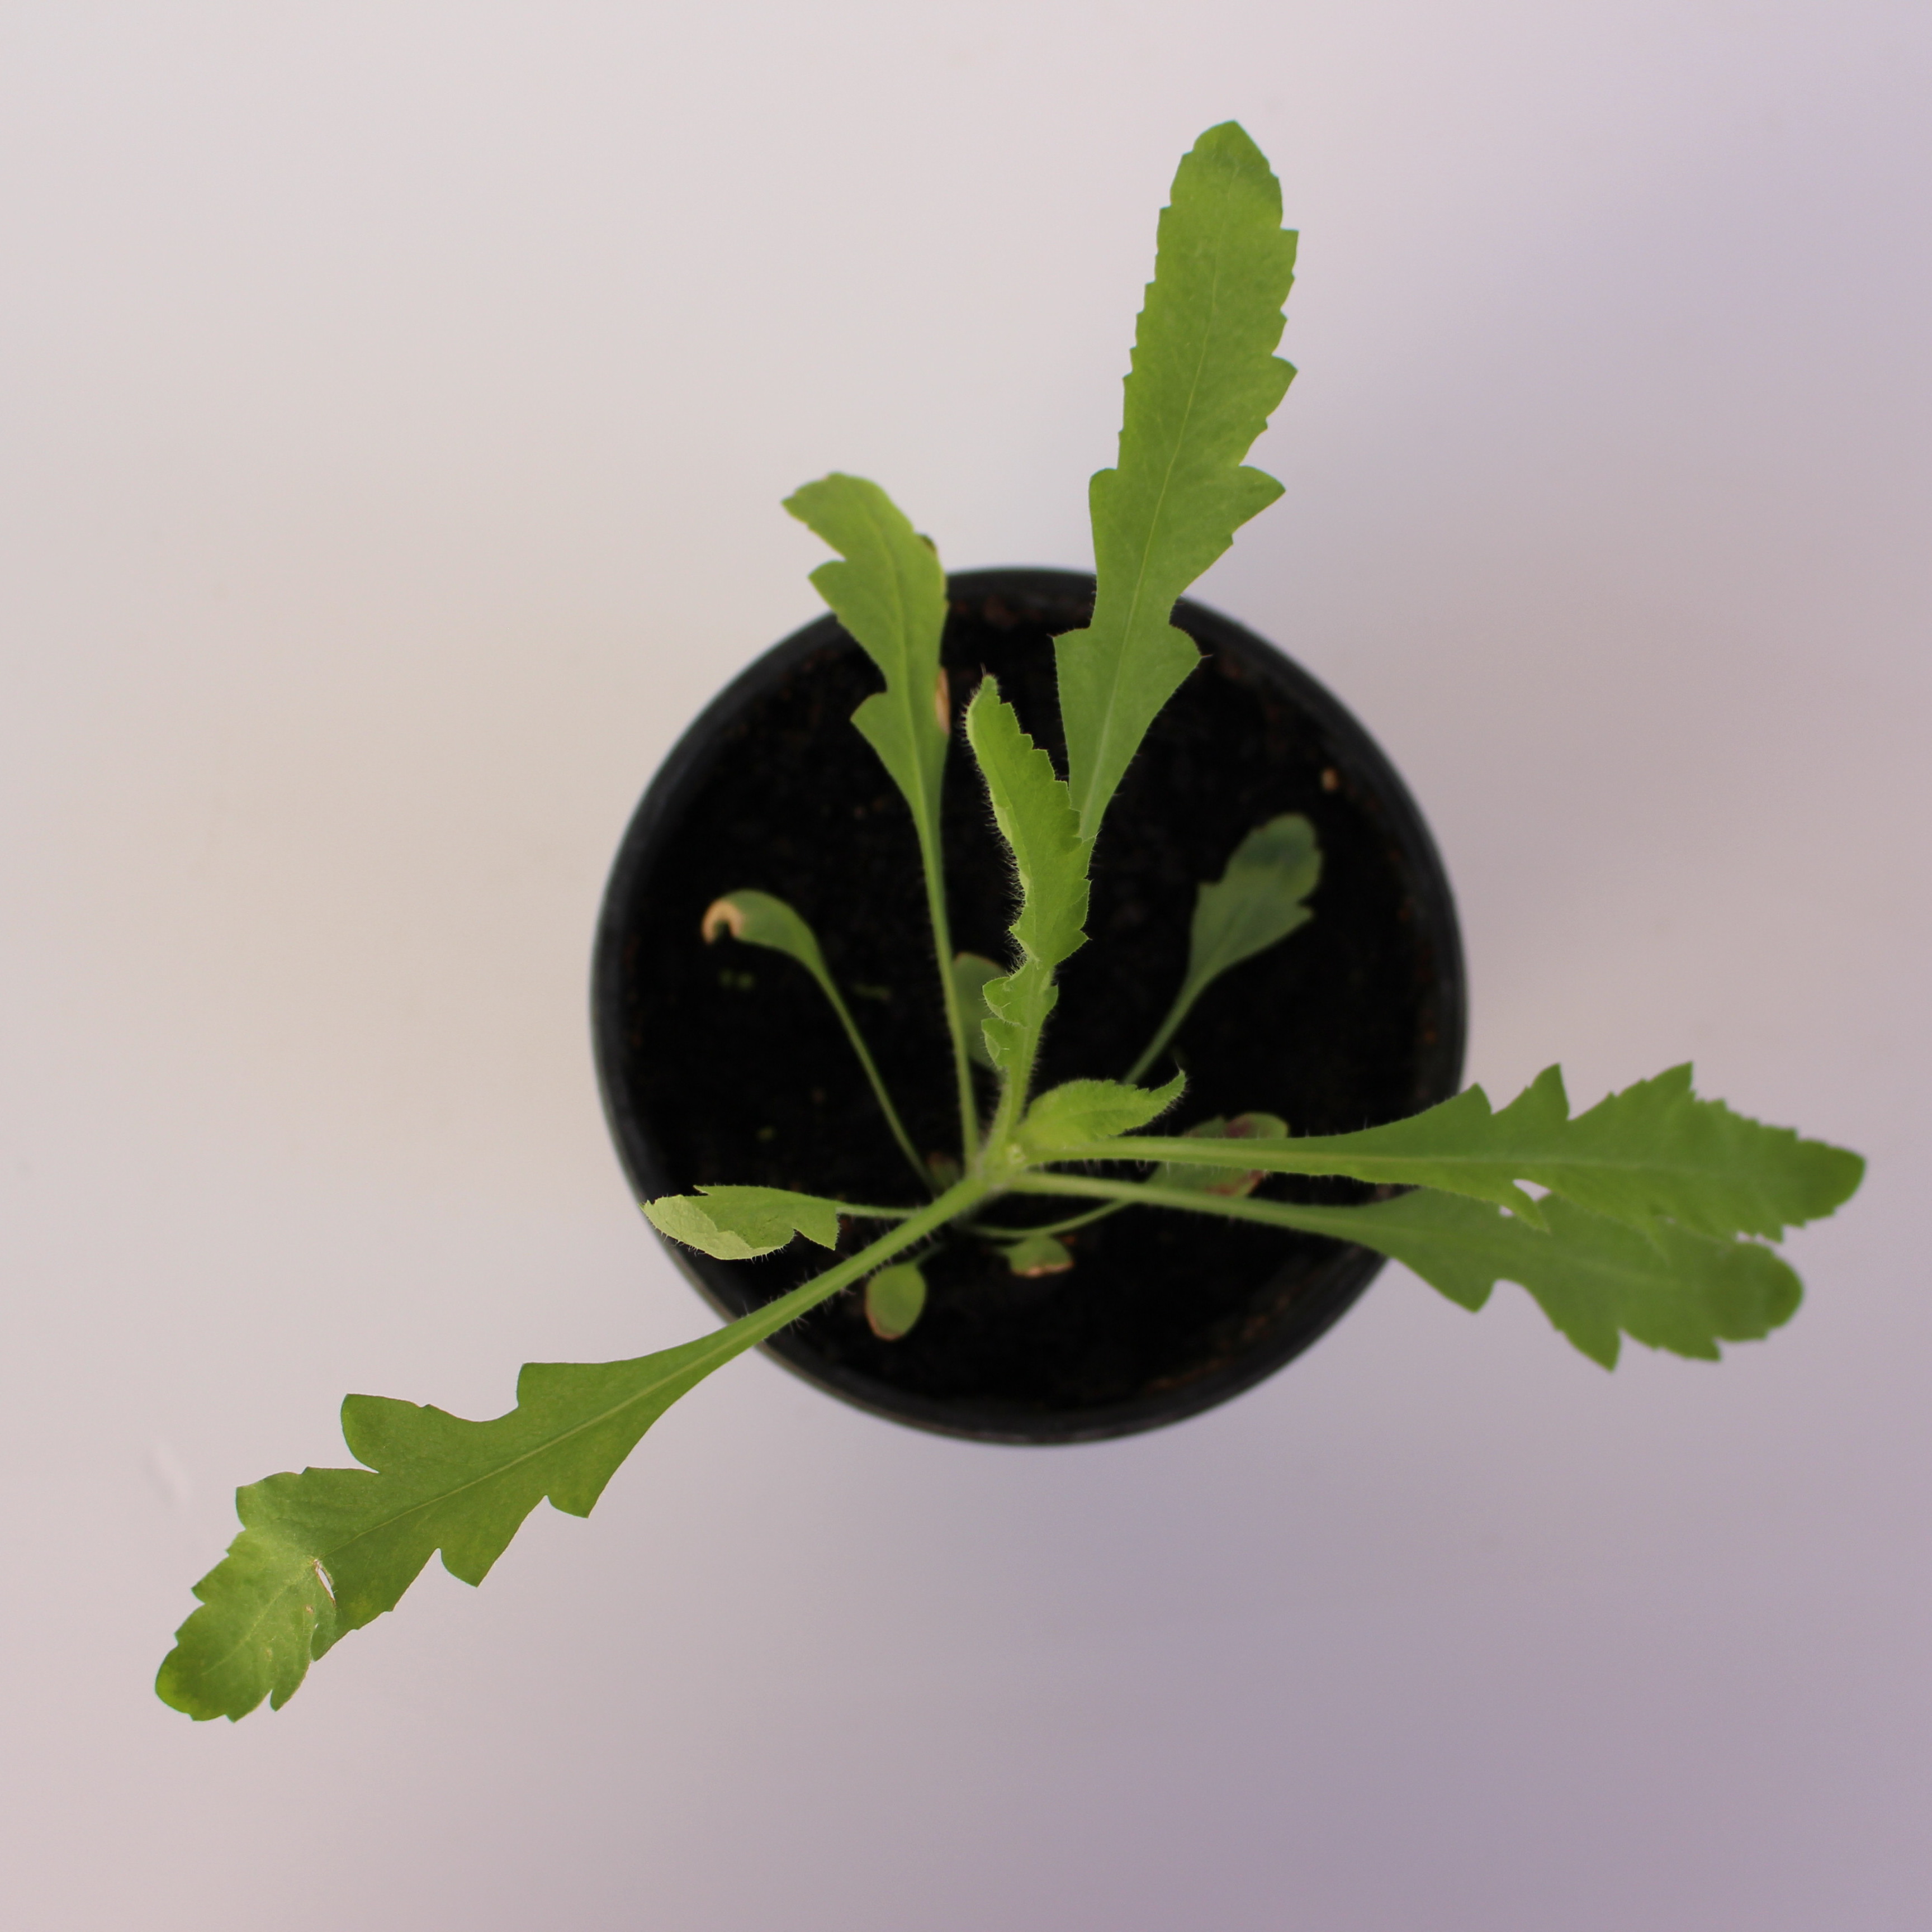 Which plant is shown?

Papaver rhoeas
